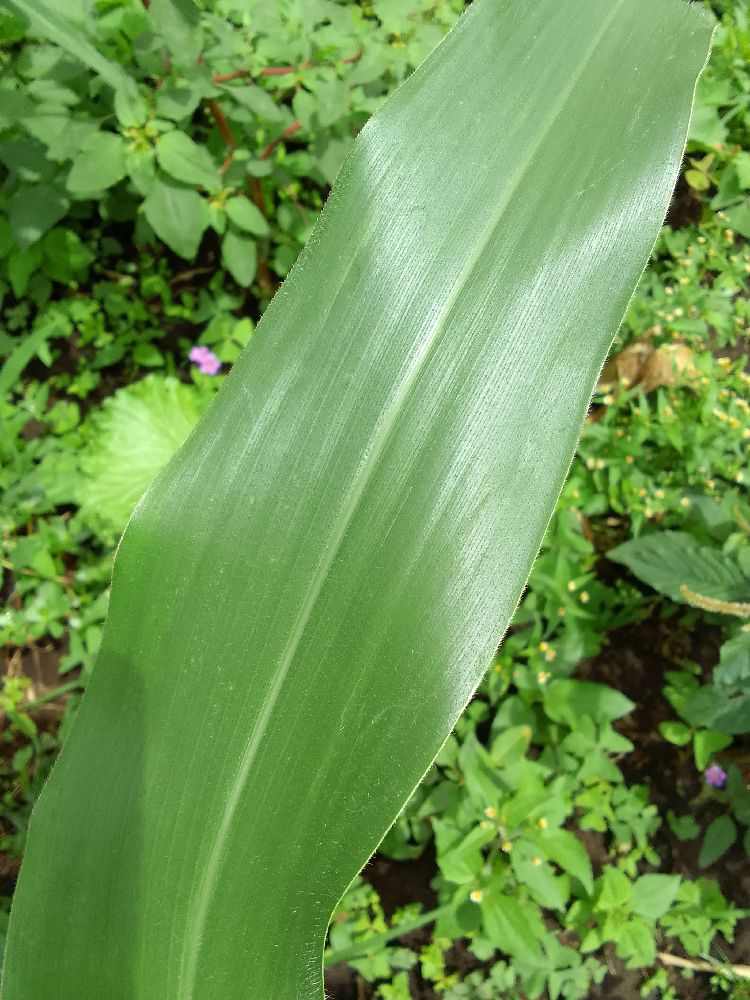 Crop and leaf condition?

maize, healthy
